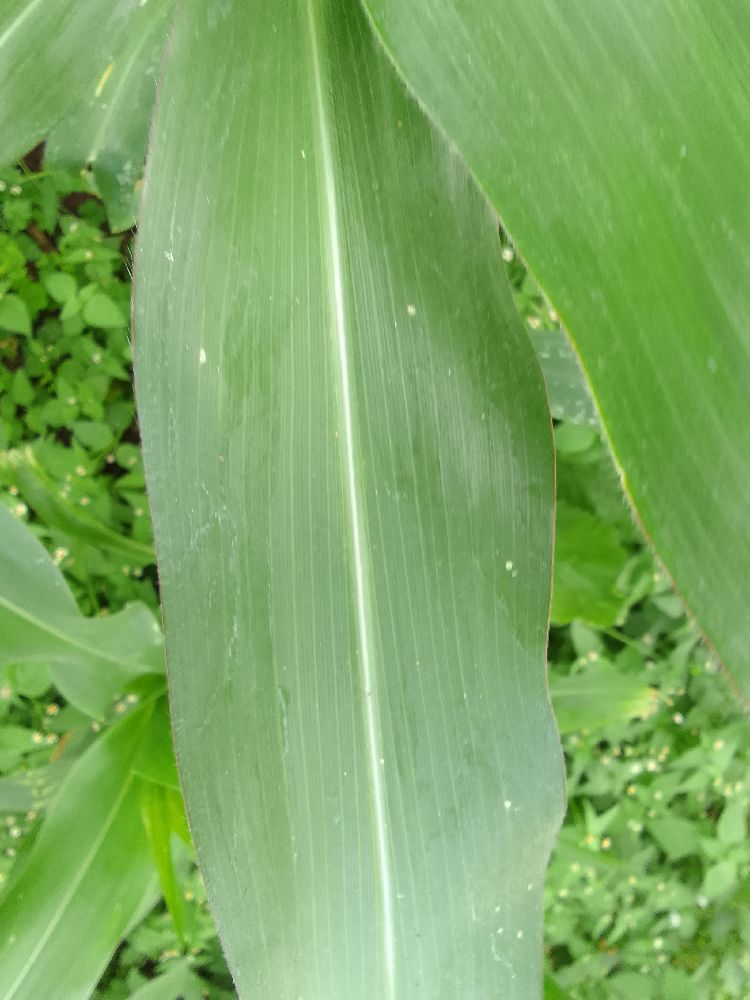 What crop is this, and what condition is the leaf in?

maize, healthy
